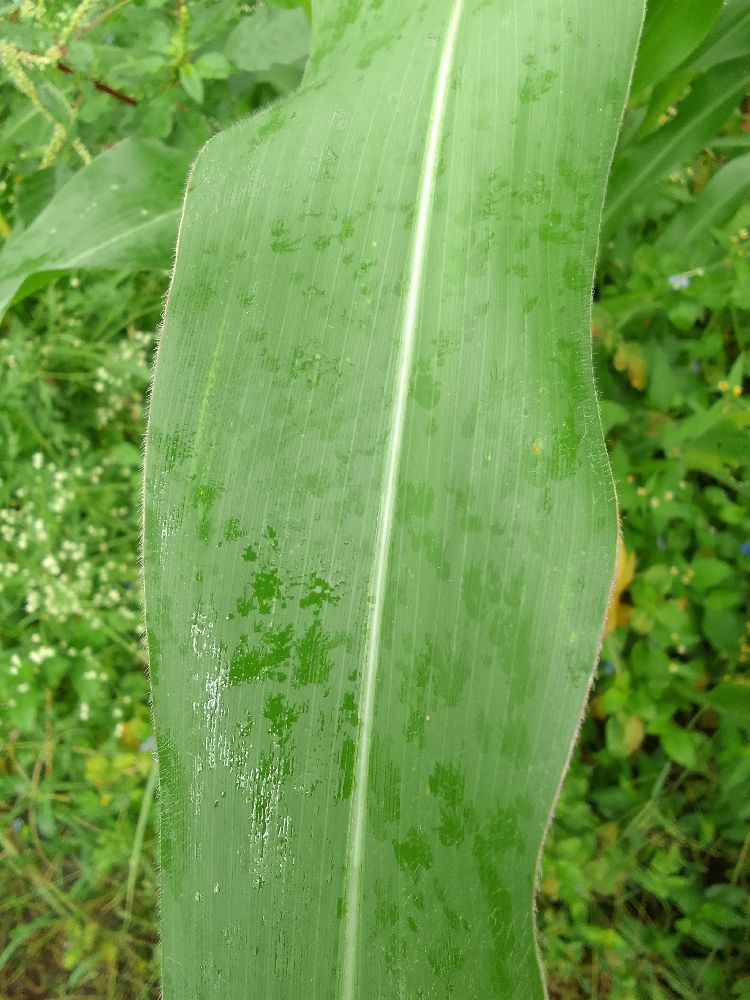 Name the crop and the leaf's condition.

maize, healthy
